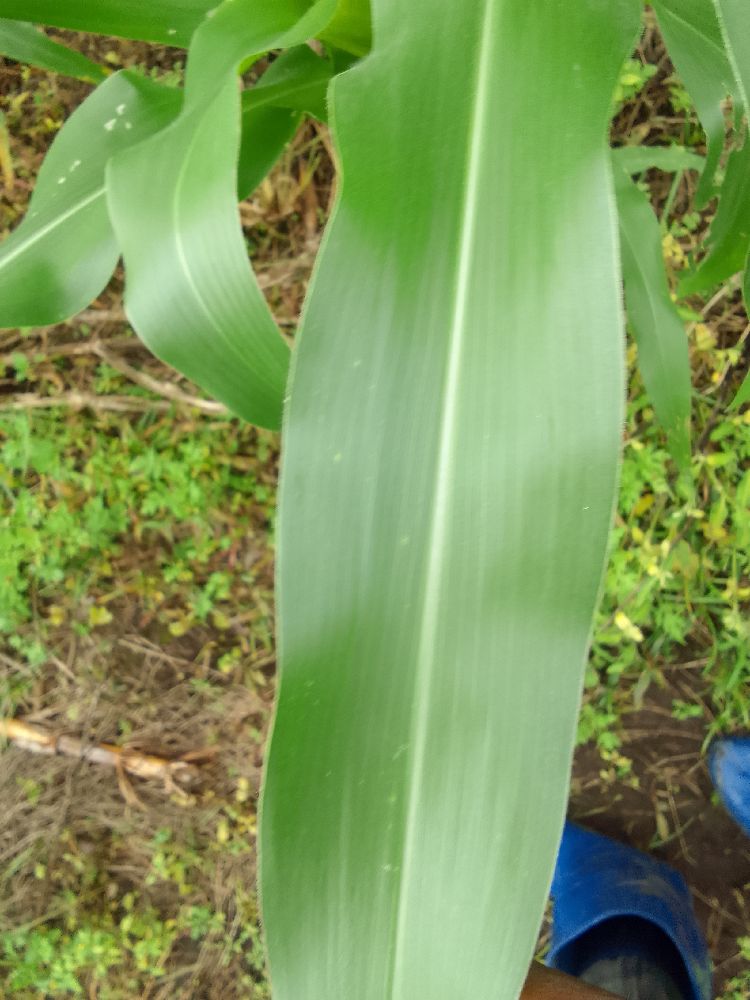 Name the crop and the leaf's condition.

maize, healthy
